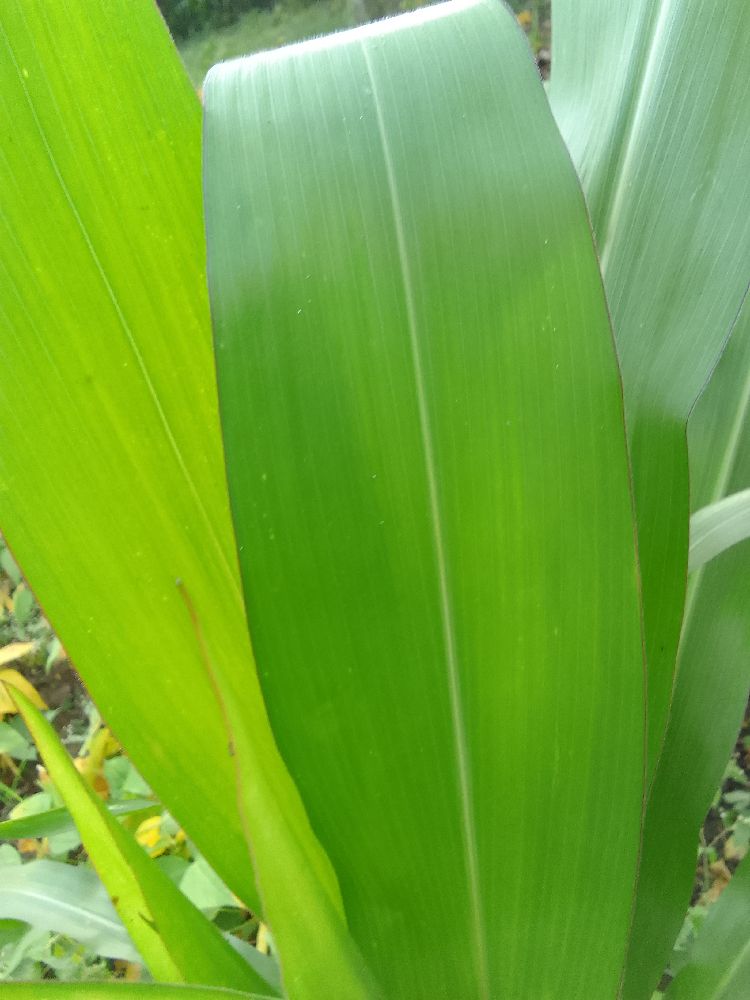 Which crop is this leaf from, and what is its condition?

maize, healthy
